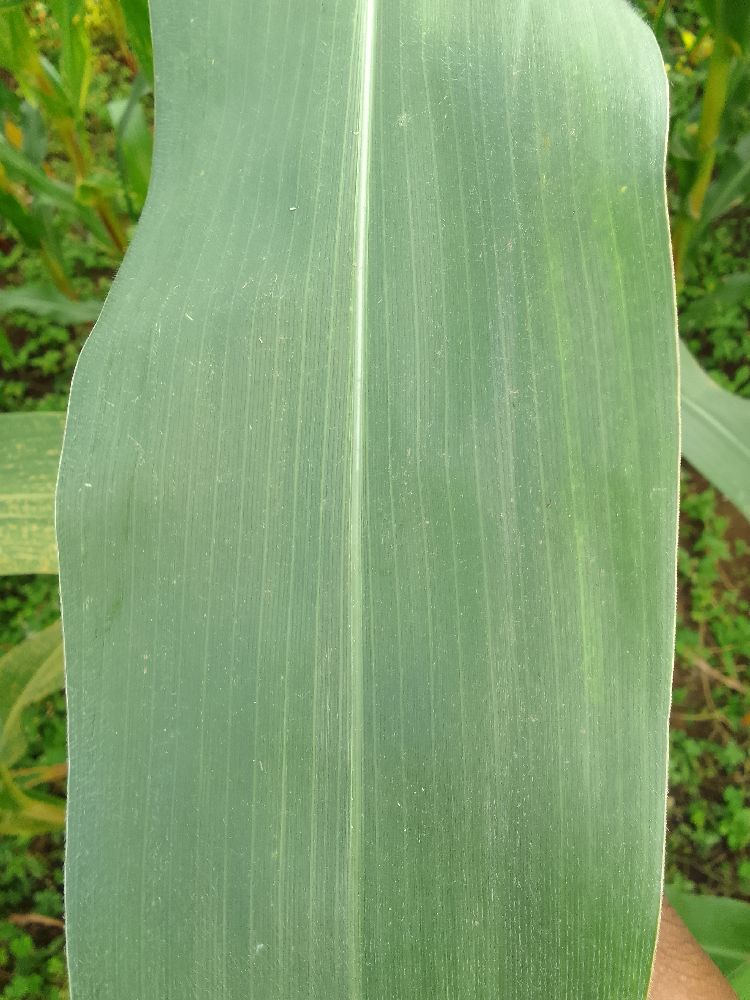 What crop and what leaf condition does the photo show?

maize, healthy
